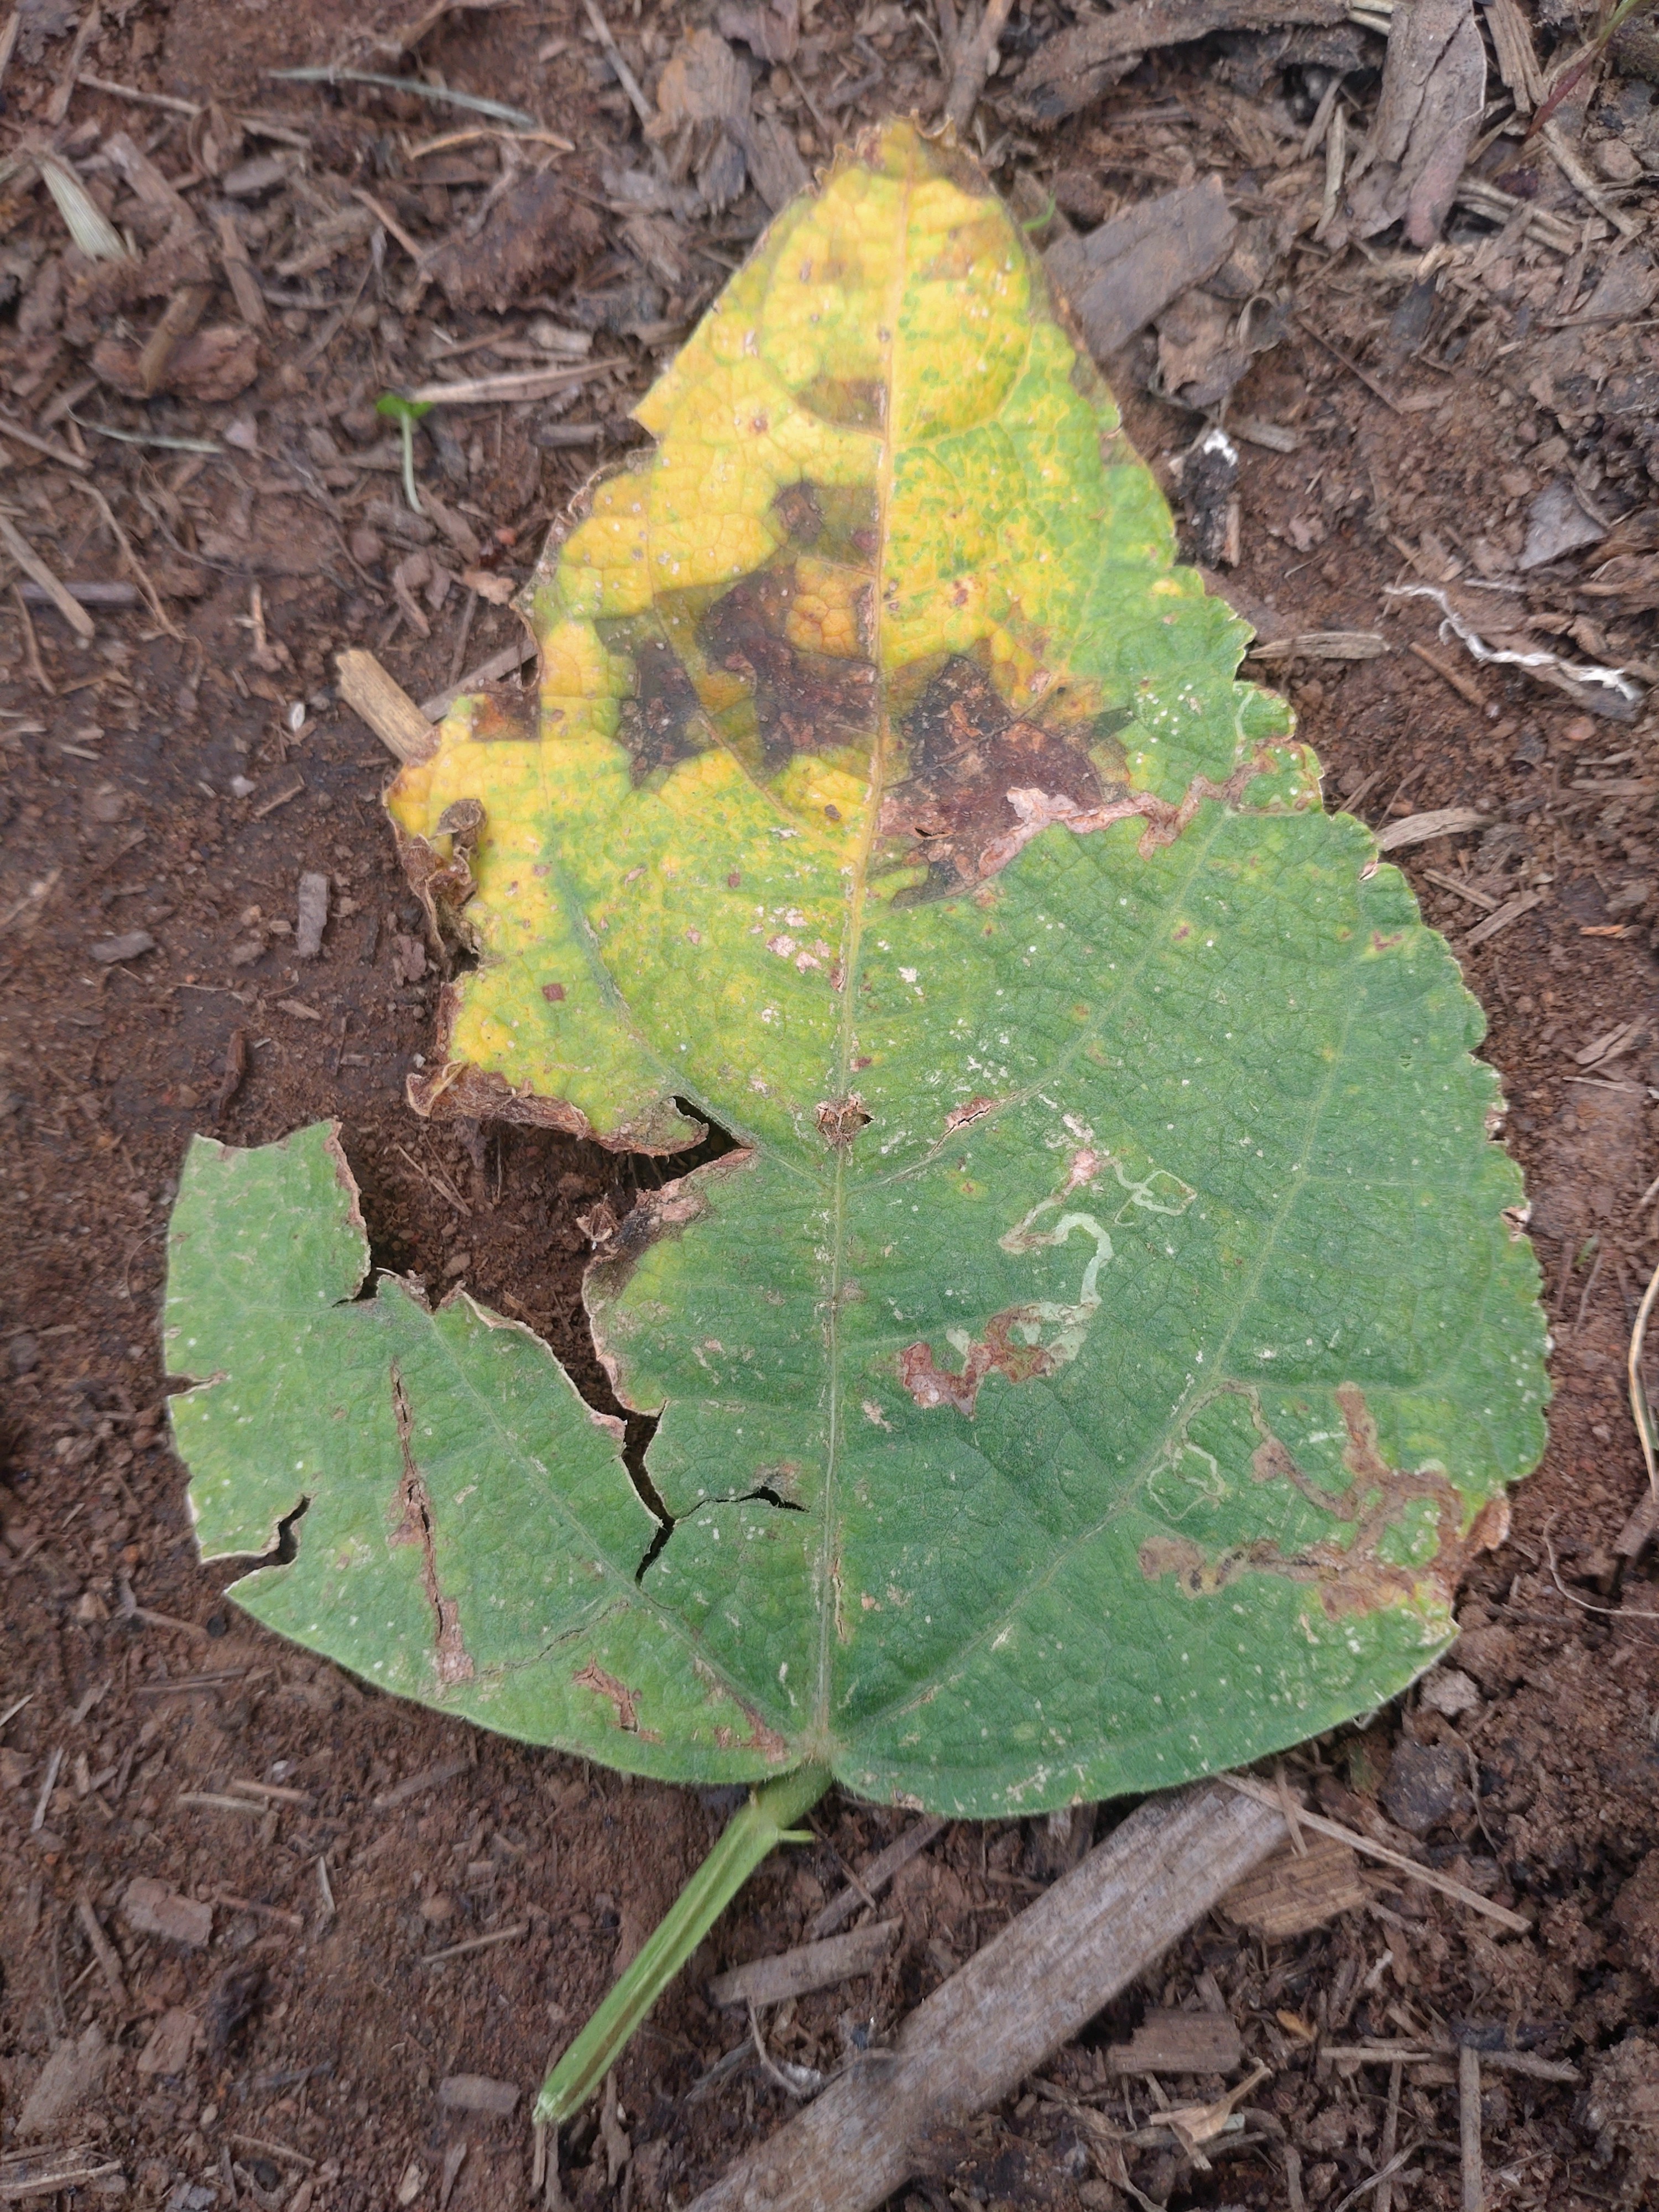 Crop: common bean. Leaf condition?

rust
